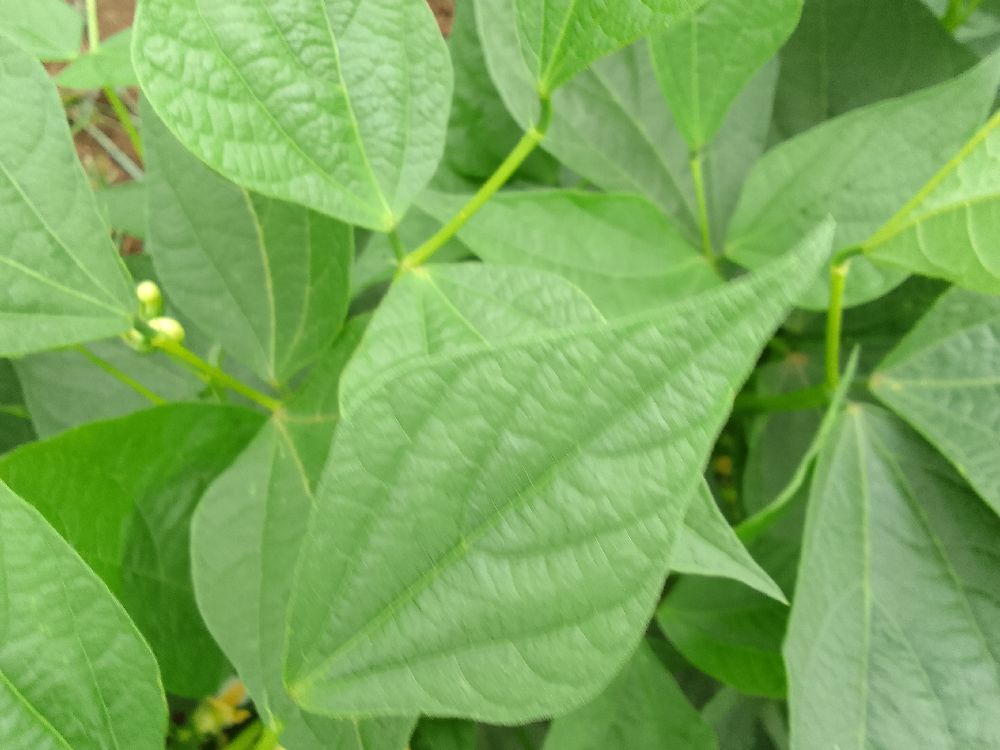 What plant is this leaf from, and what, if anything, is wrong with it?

common bean, healthy
